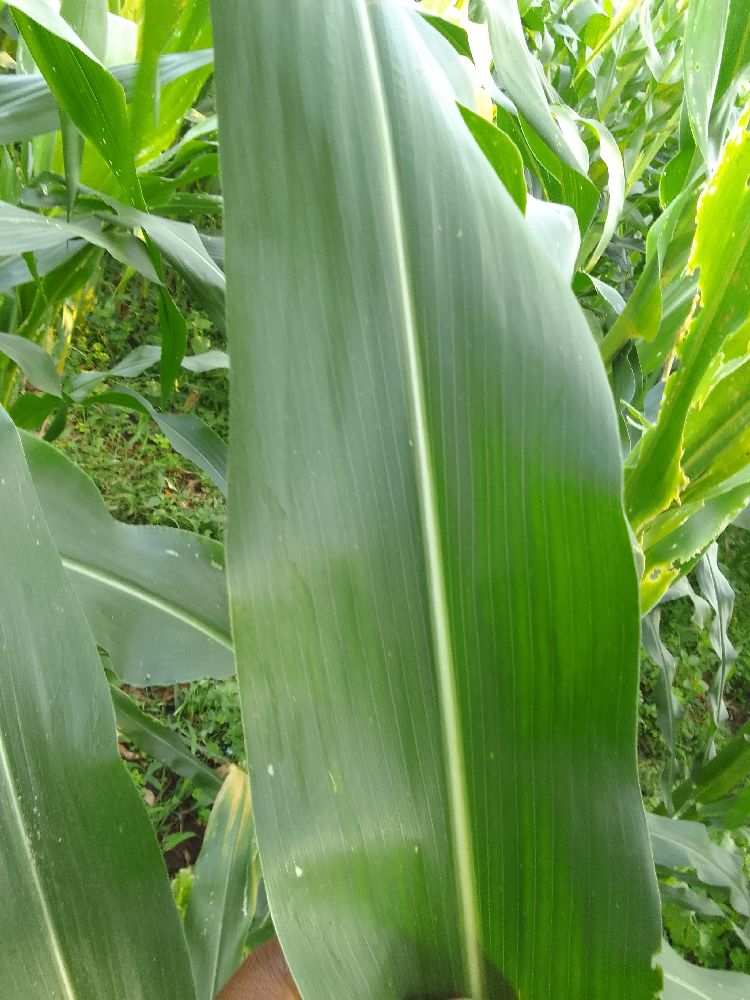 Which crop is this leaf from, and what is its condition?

maize, healthy
